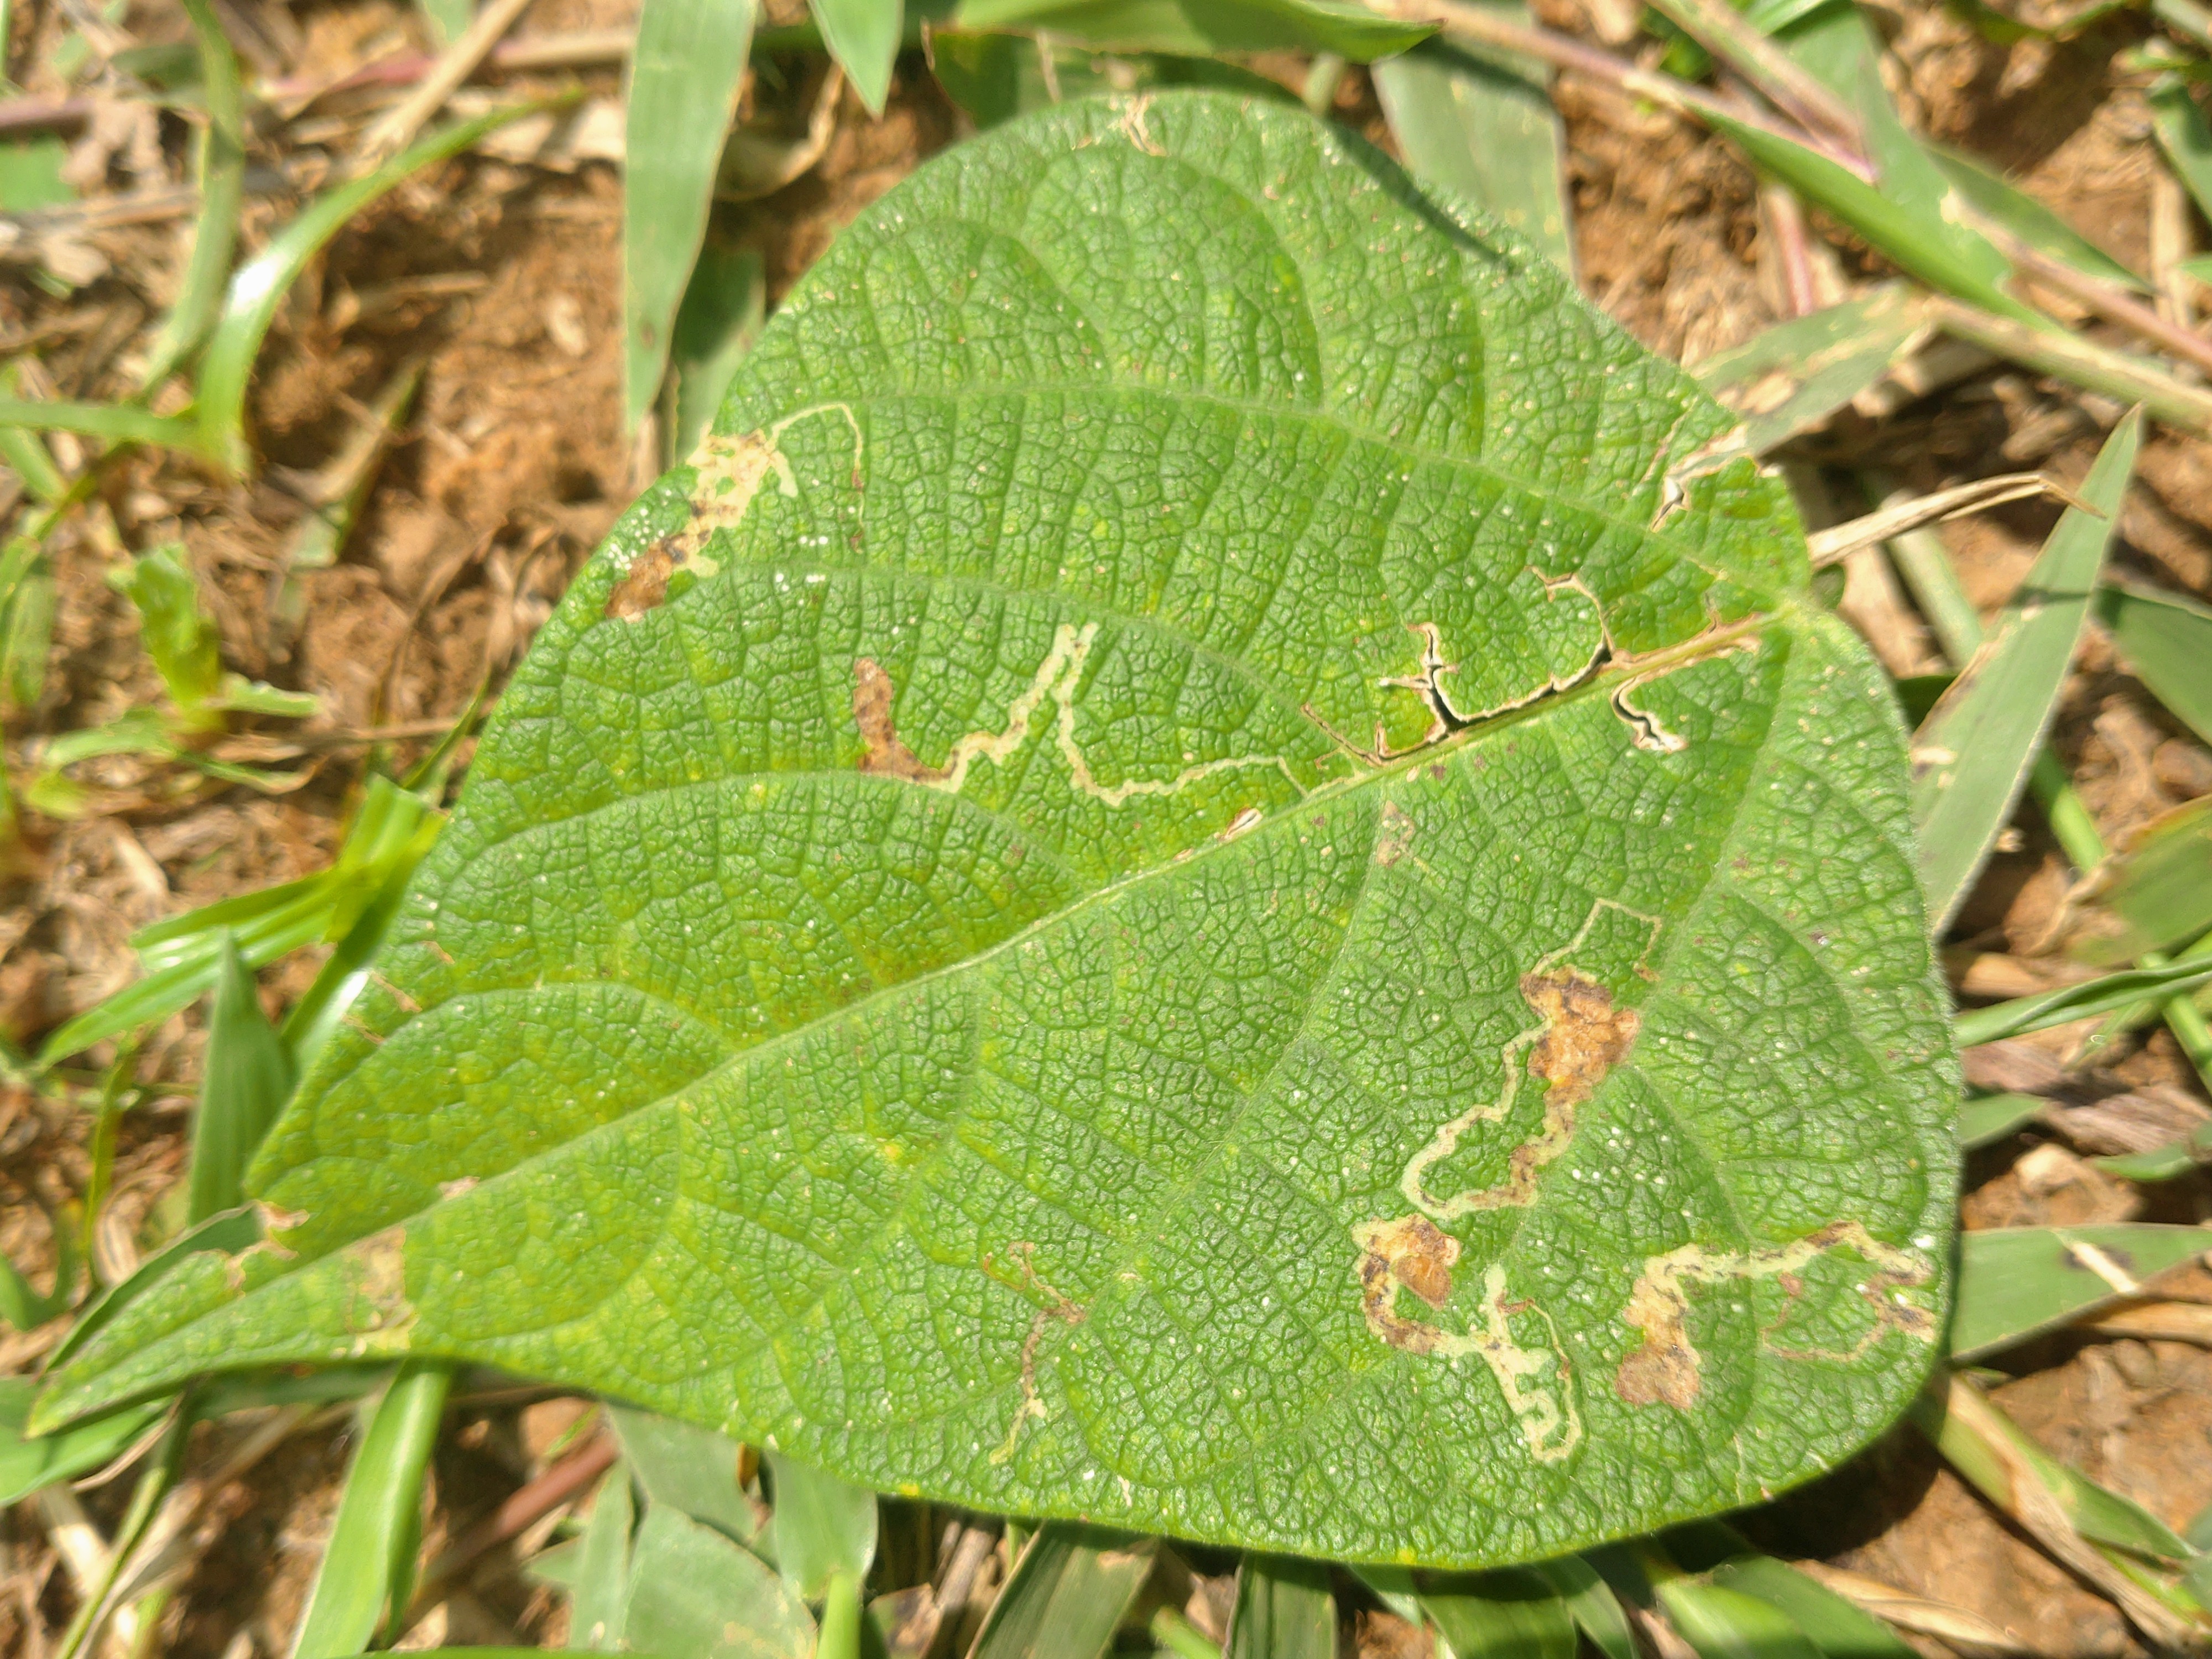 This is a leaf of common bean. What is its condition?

anthracnose
